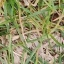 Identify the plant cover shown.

grass
